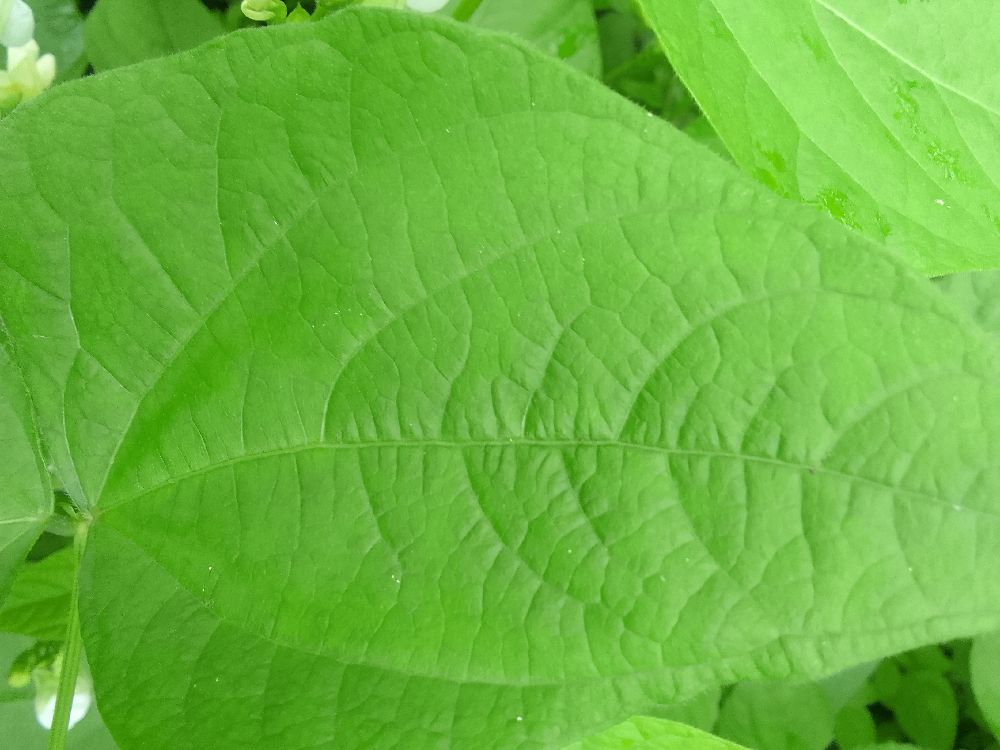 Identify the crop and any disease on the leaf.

common bean, healthy
